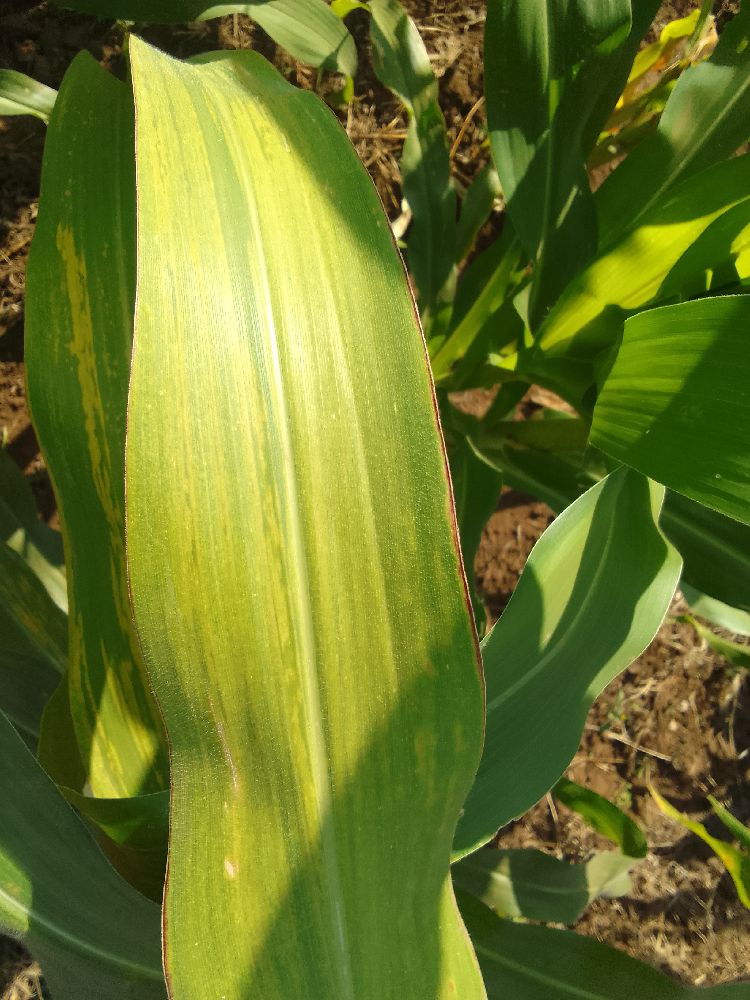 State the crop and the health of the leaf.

maize, maize lethal necrosis
